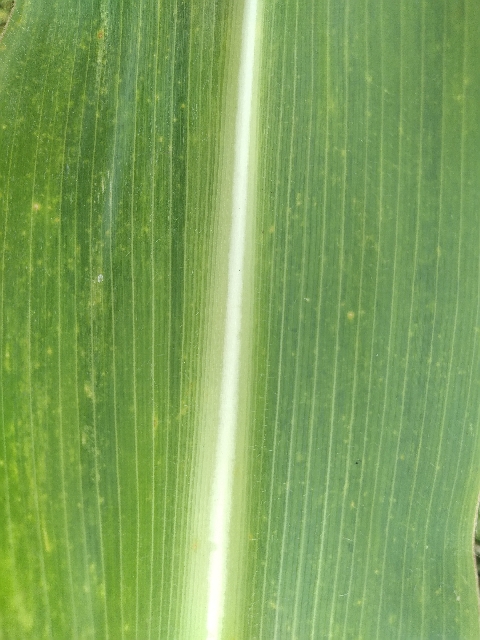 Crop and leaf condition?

maize, maize lethal necrosis
